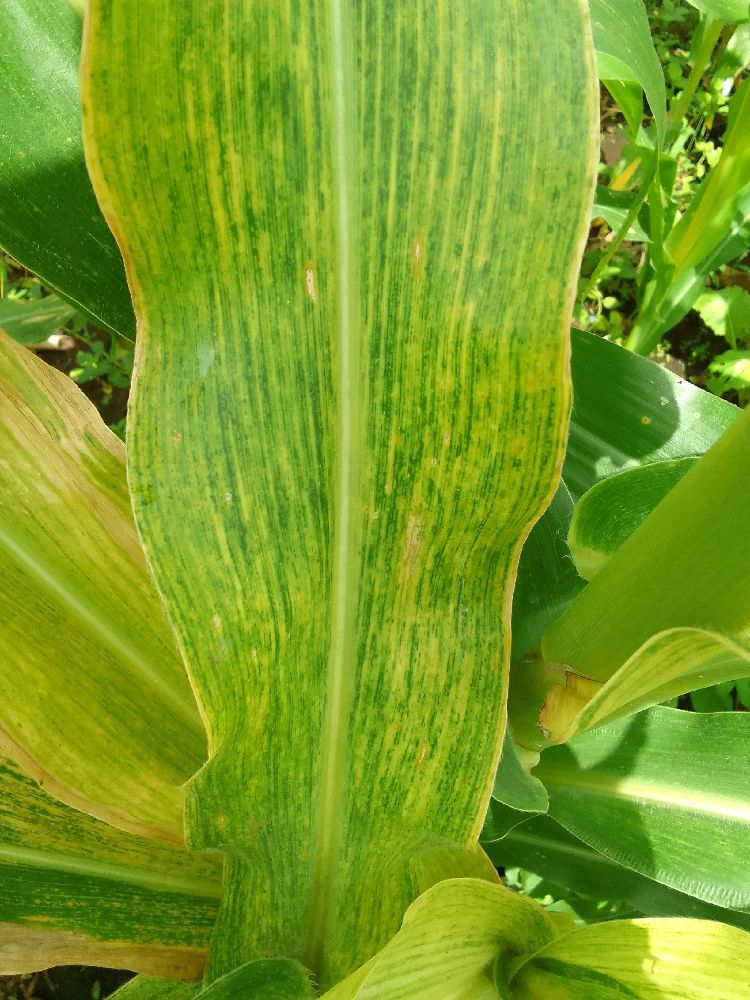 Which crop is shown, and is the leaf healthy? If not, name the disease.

maize, maize lethal necrosis
